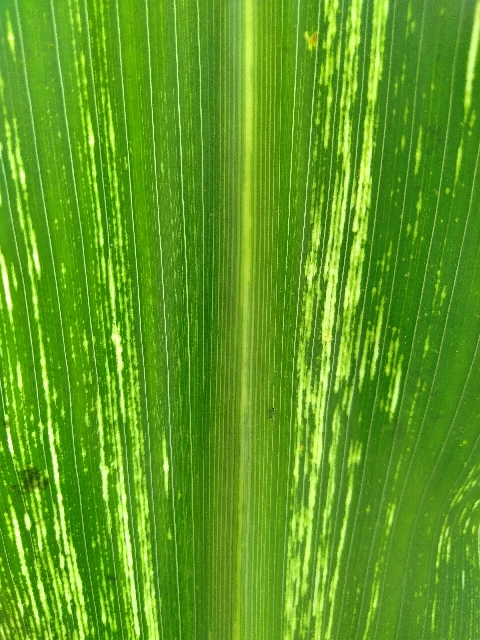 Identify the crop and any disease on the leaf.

maize, maize streak virus
